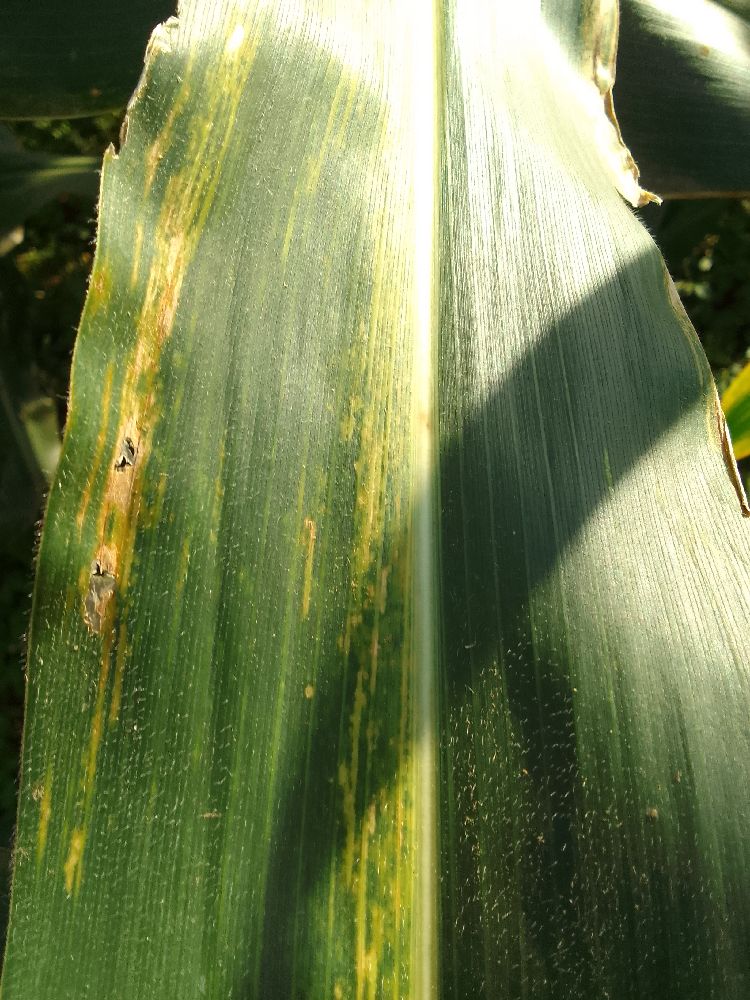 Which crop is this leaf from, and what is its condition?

maize, maize lethal necrosis
